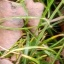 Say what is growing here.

grass
